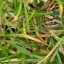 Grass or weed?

grass
